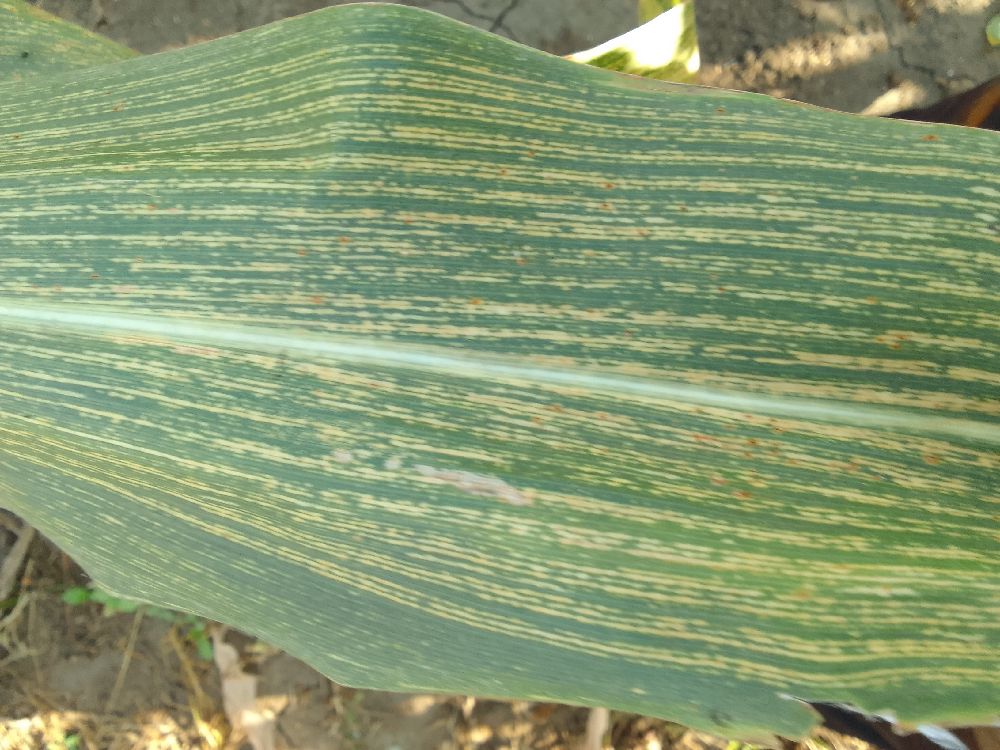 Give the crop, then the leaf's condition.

maize, maize streak virus
